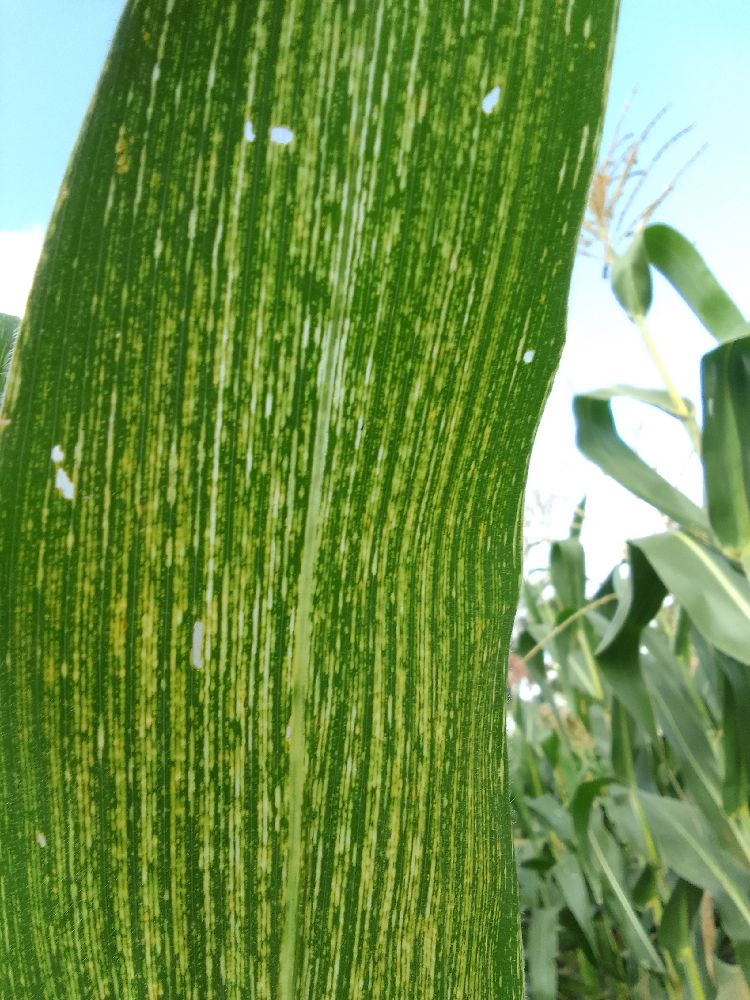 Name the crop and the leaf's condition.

maize, maize streak virus
